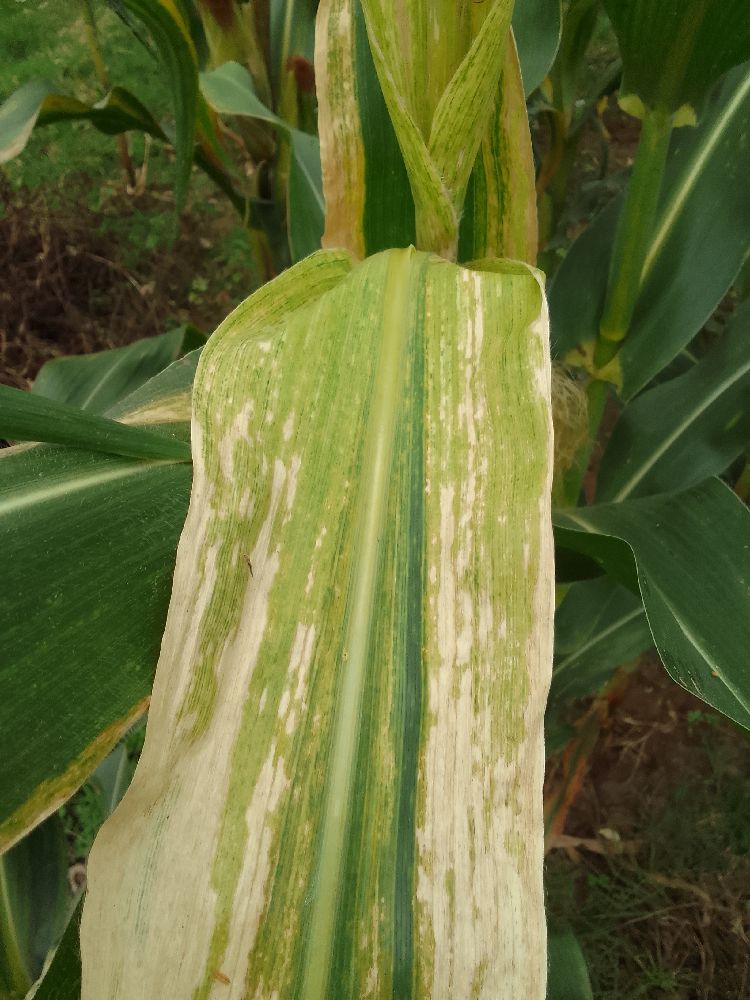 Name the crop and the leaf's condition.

maize, maize lethal necrosis
